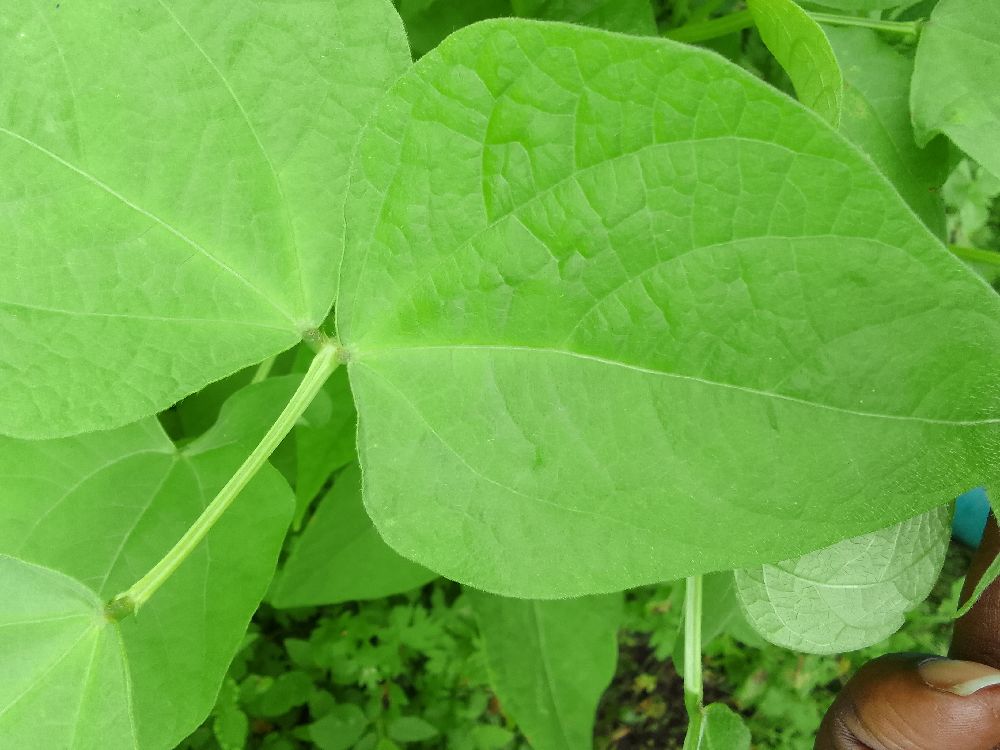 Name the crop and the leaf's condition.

common bean, healthy
